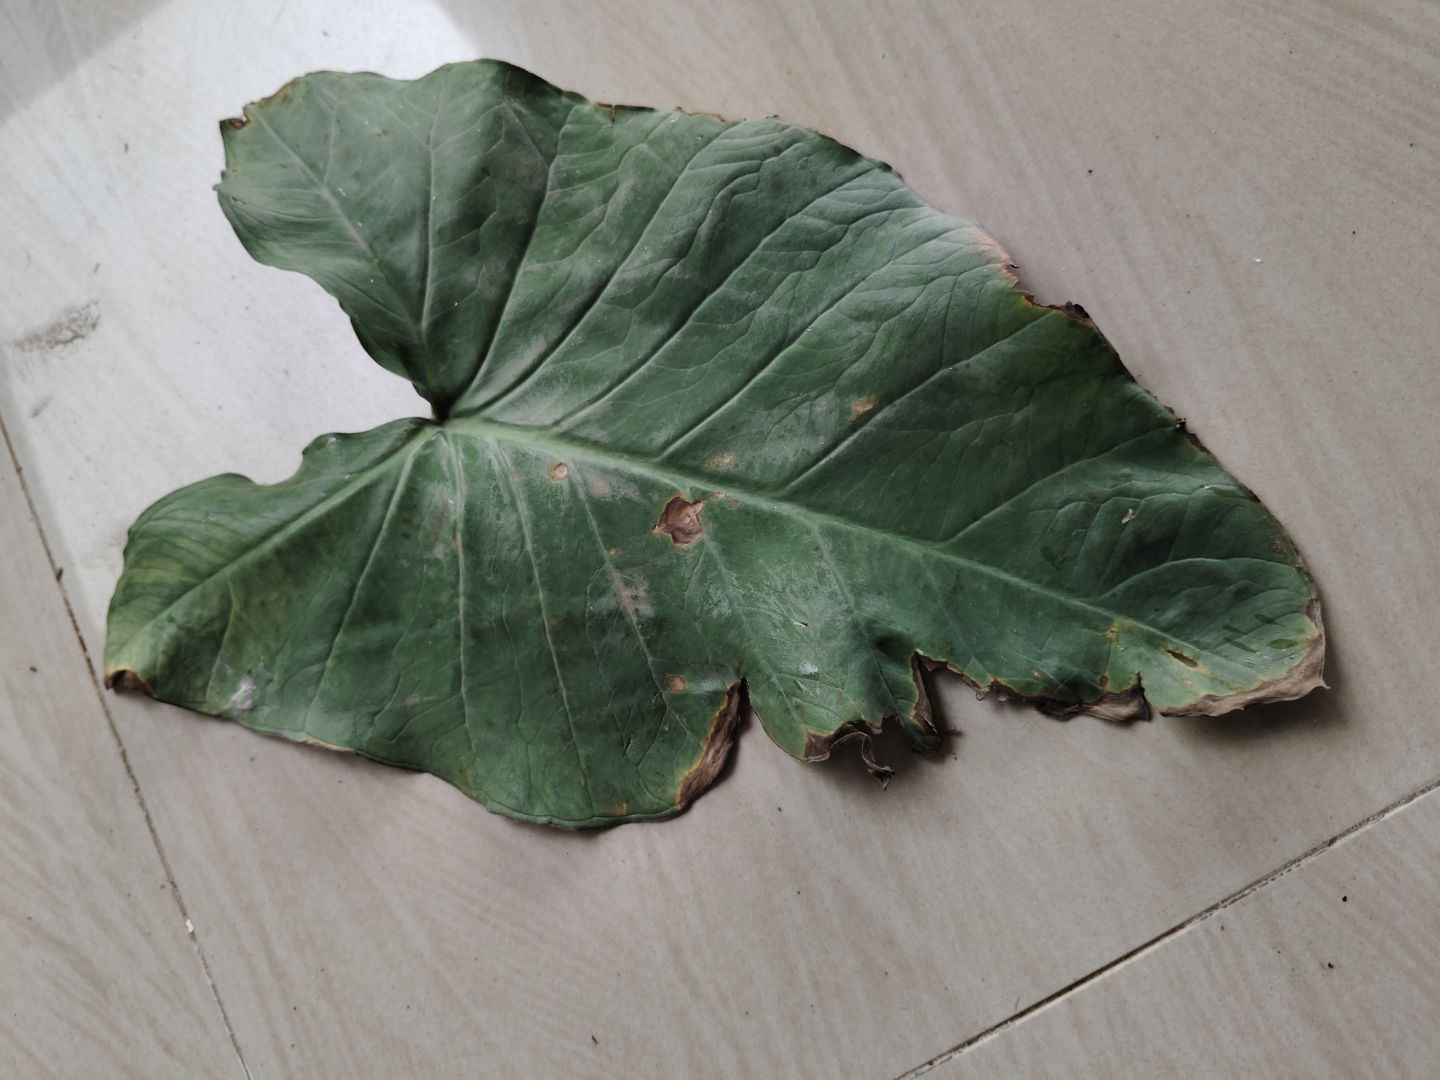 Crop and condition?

taro, leaf blight
